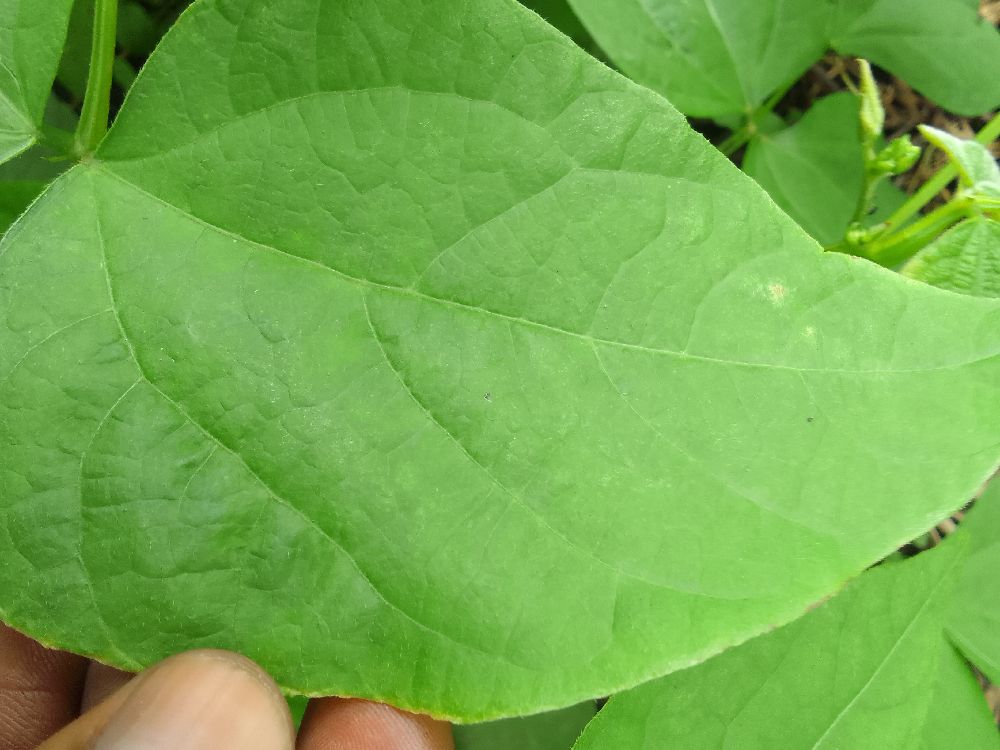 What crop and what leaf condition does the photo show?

common bean, healthy
